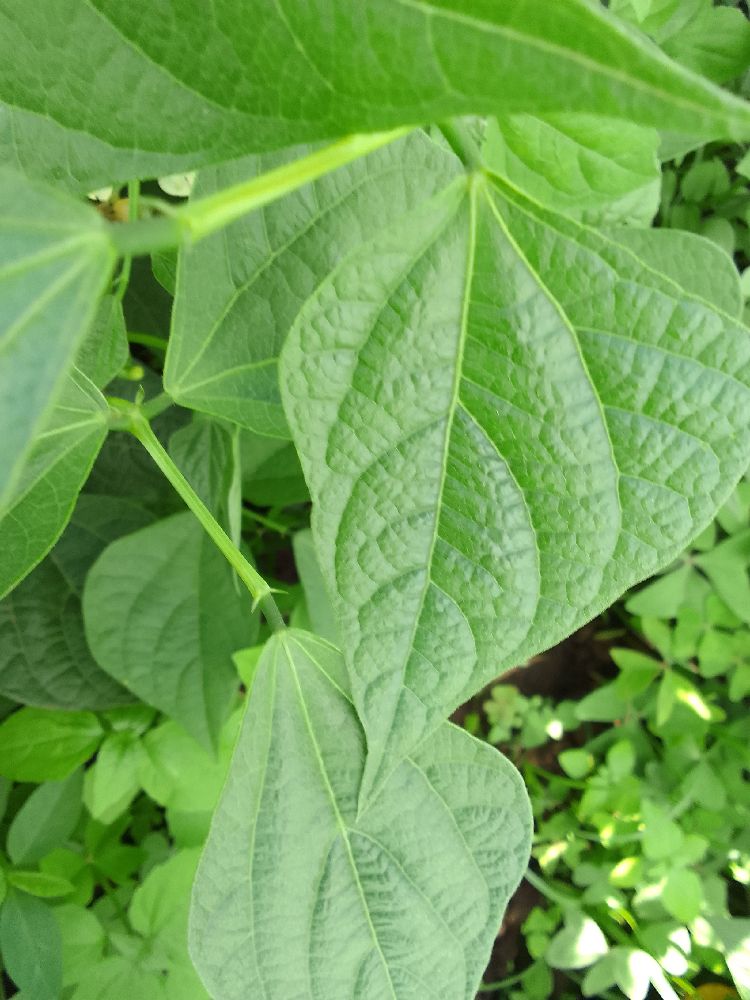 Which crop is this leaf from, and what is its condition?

common bean, healthy
